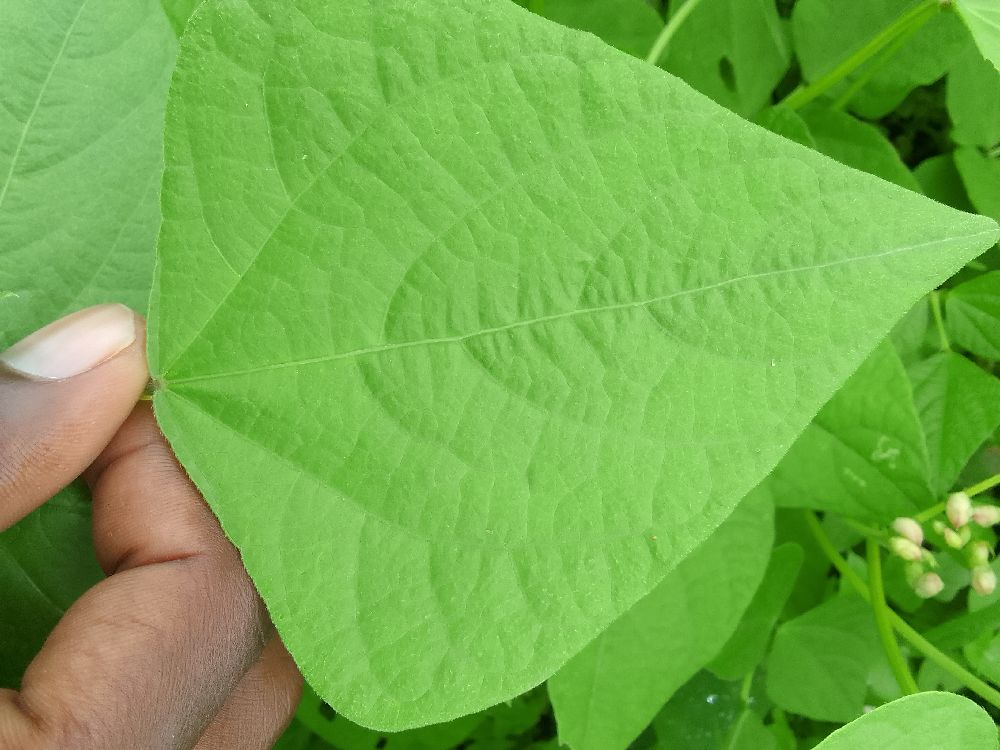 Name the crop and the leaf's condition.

common bean, healthy
